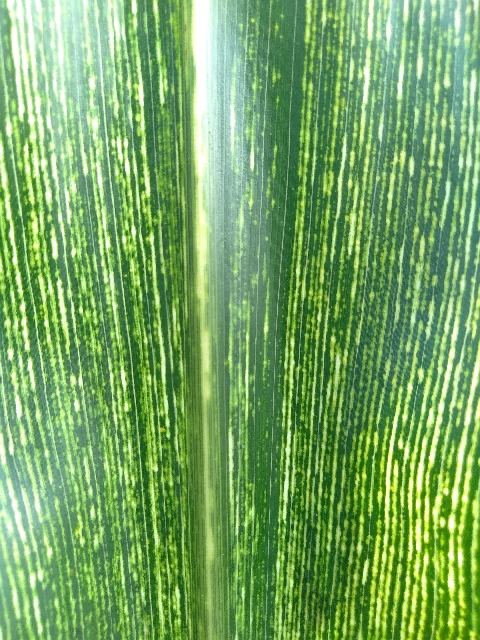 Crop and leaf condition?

maize, maize streak virus
